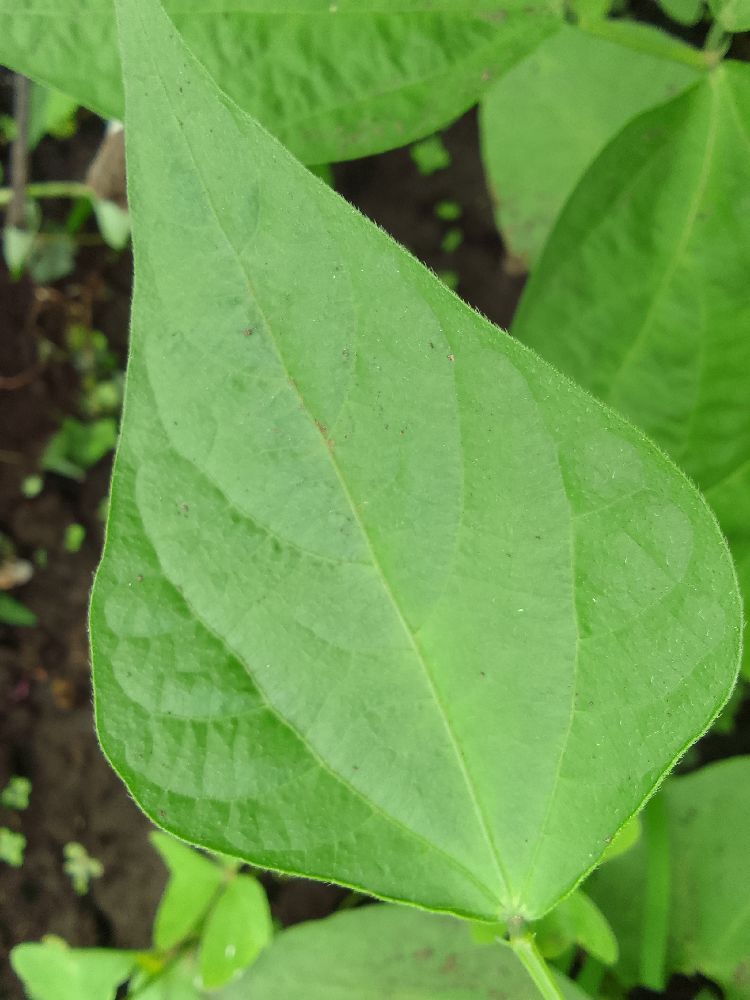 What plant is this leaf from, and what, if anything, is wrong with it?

common bean, healthy
